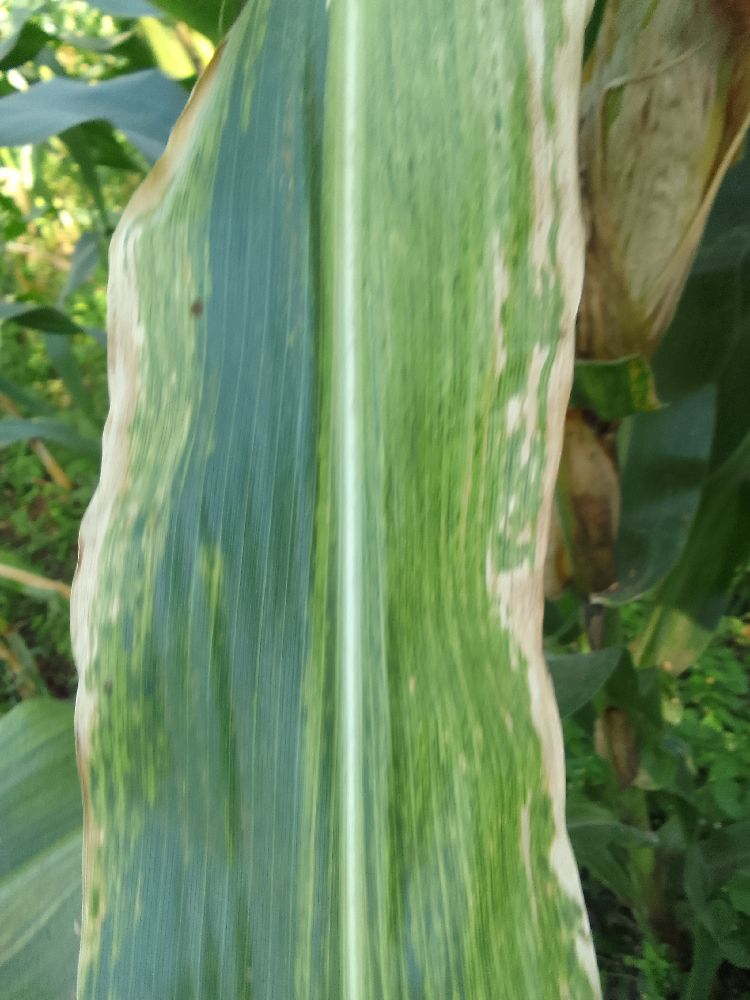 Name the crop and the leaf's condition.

maize, maize lethal necrosis
